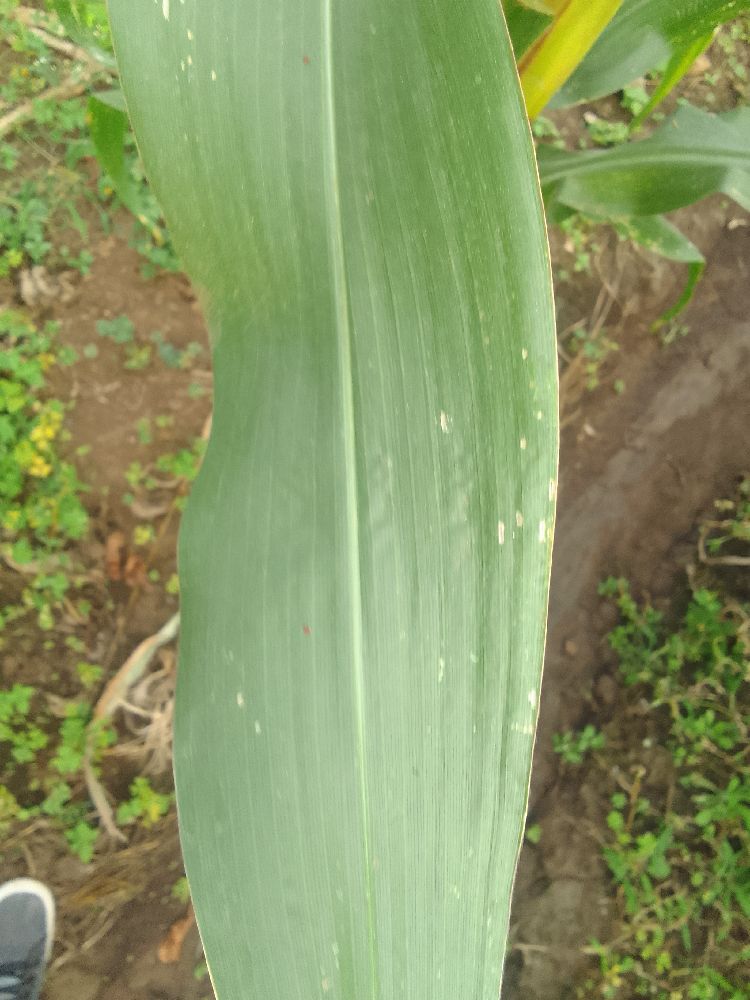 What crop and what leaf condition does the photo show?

maize, healthy
